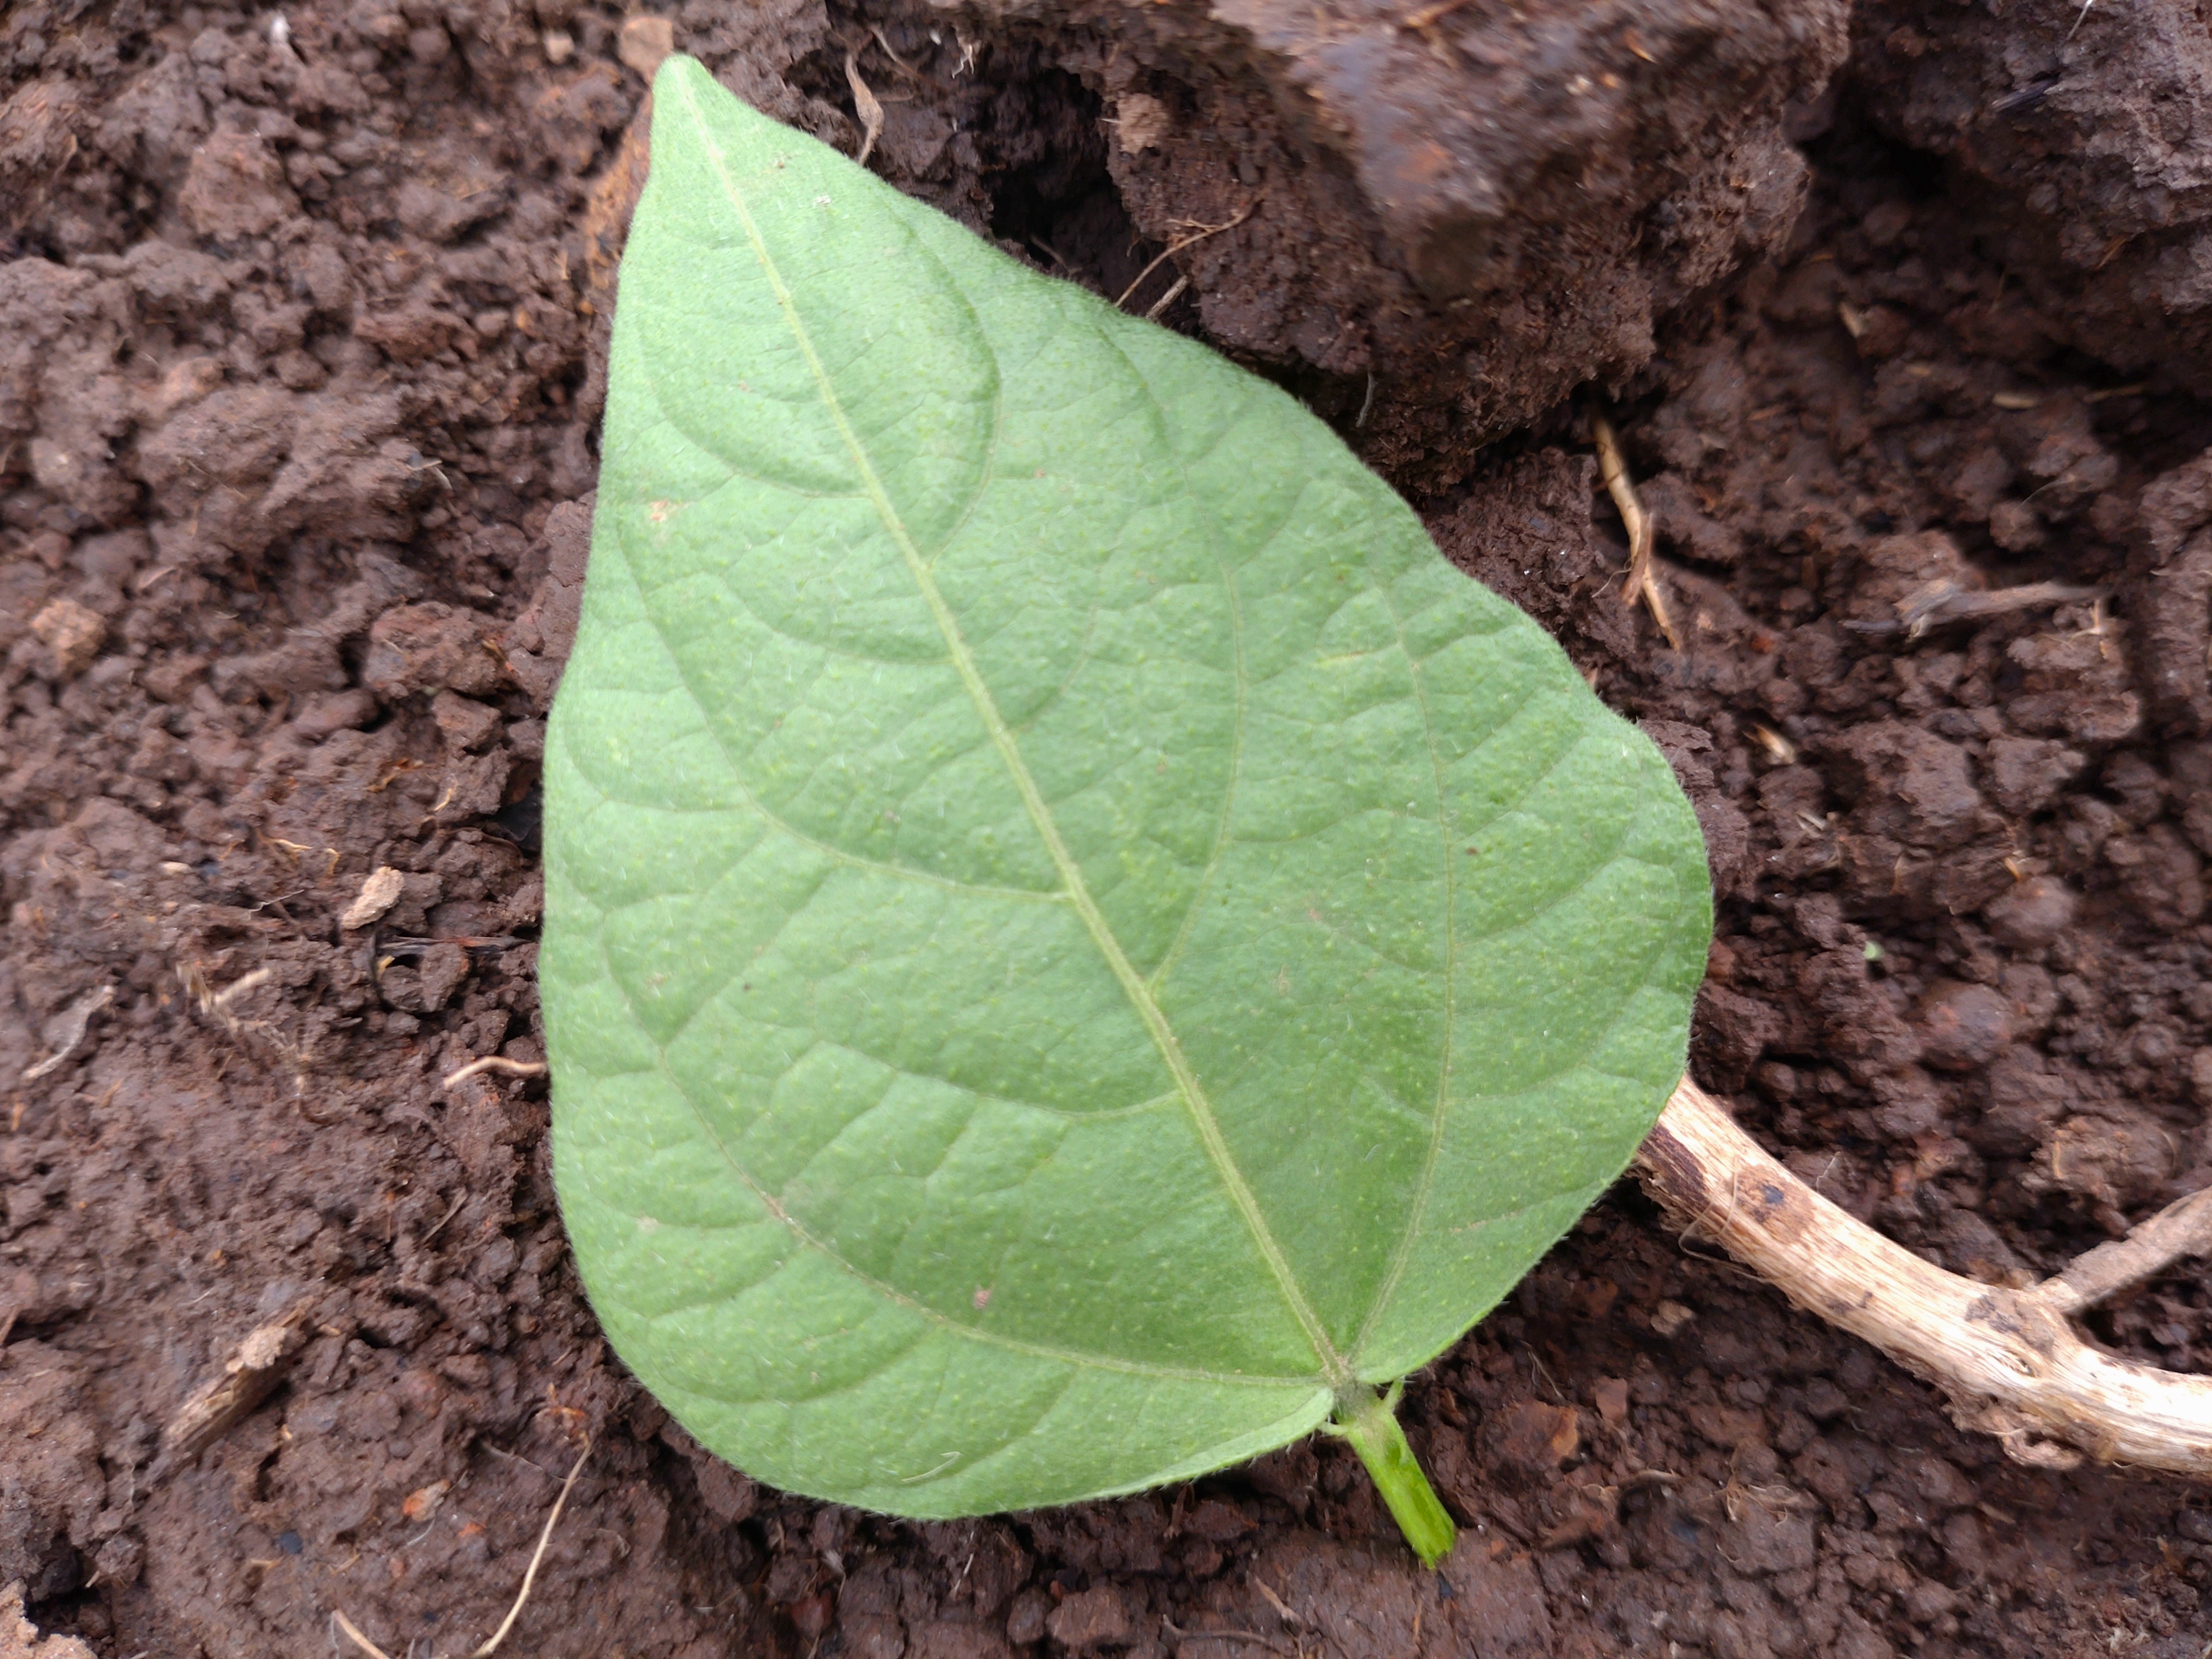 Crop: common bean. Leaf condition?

healthy
